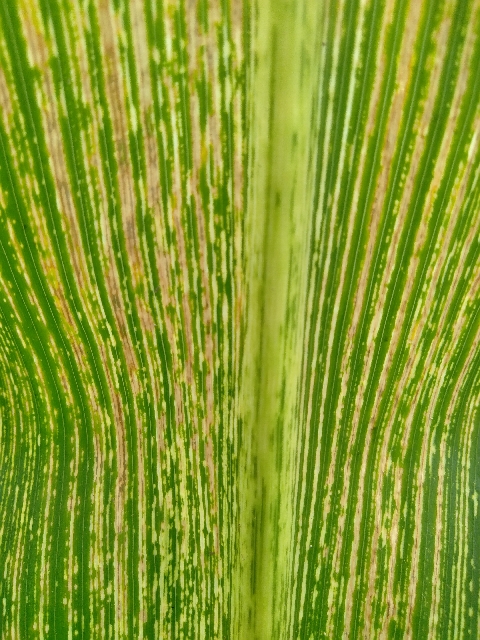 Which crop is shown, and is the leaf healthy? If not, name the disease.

maize, maize streak virus
